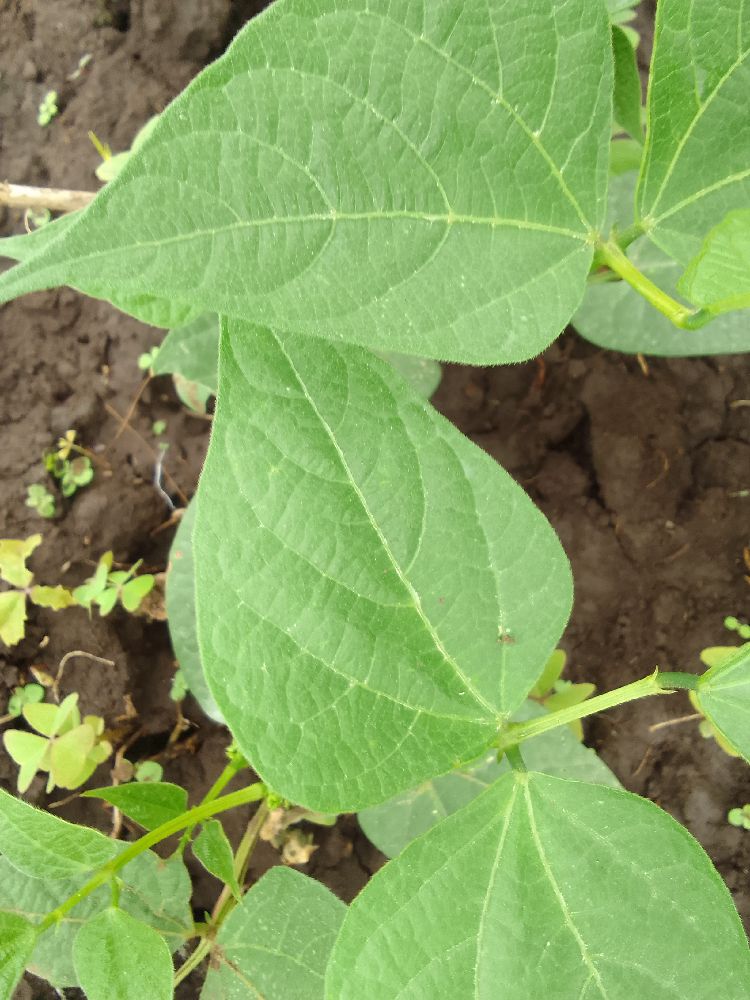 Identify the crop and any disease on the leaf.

common bean, healthy
